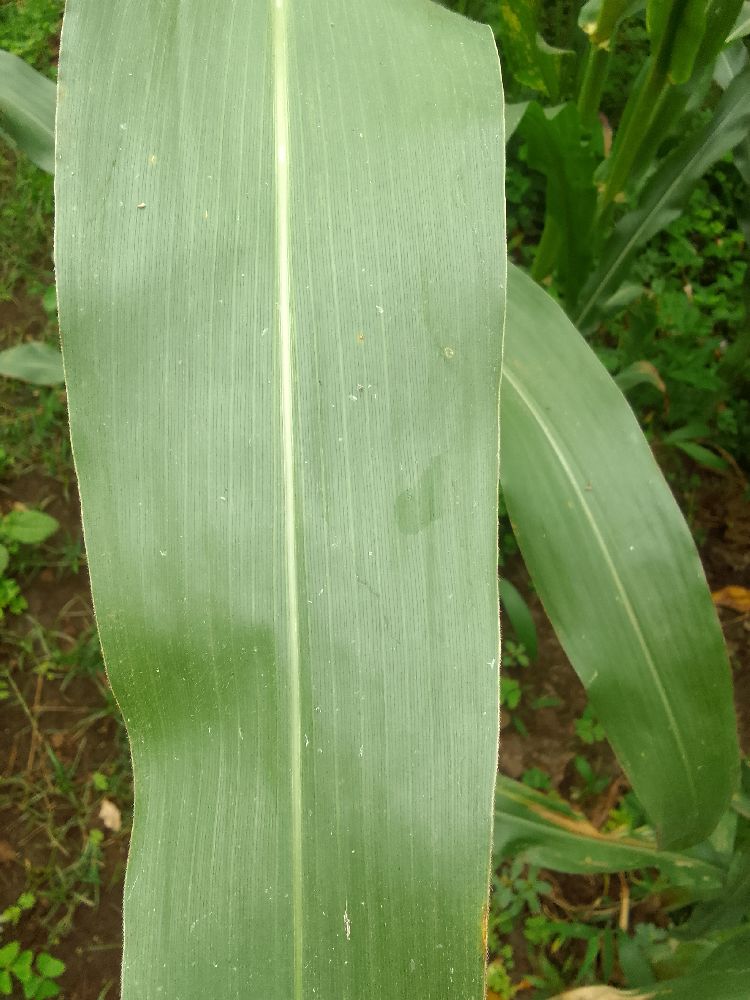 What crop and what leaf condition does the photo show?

maize, healthy
